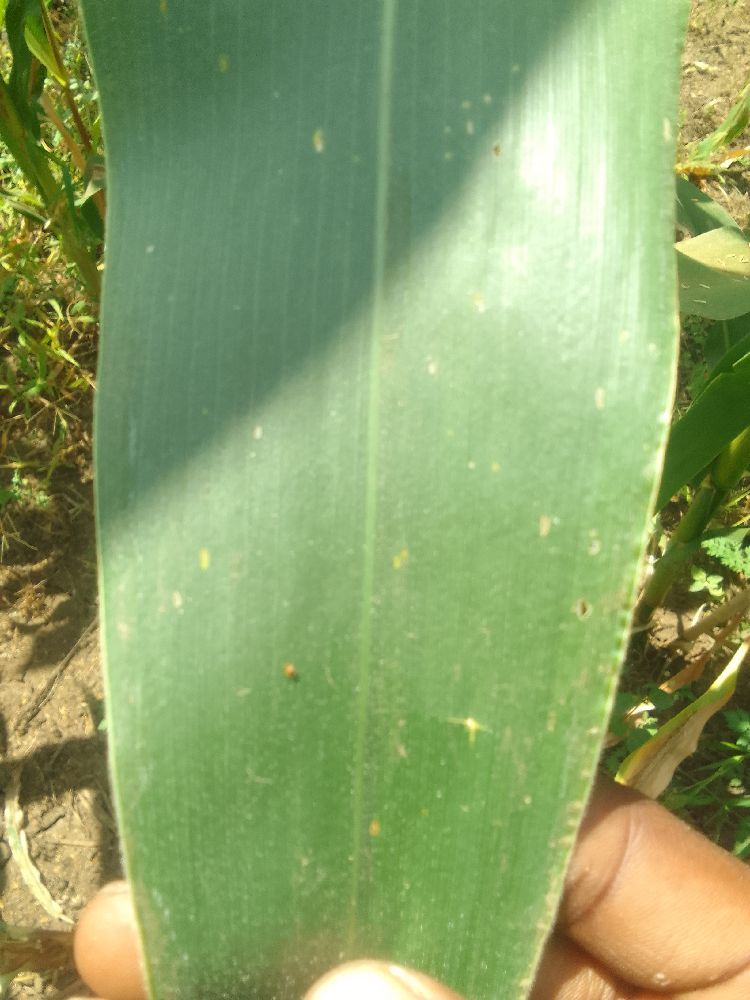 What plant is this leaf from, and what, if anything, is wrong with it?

maize, healthy
